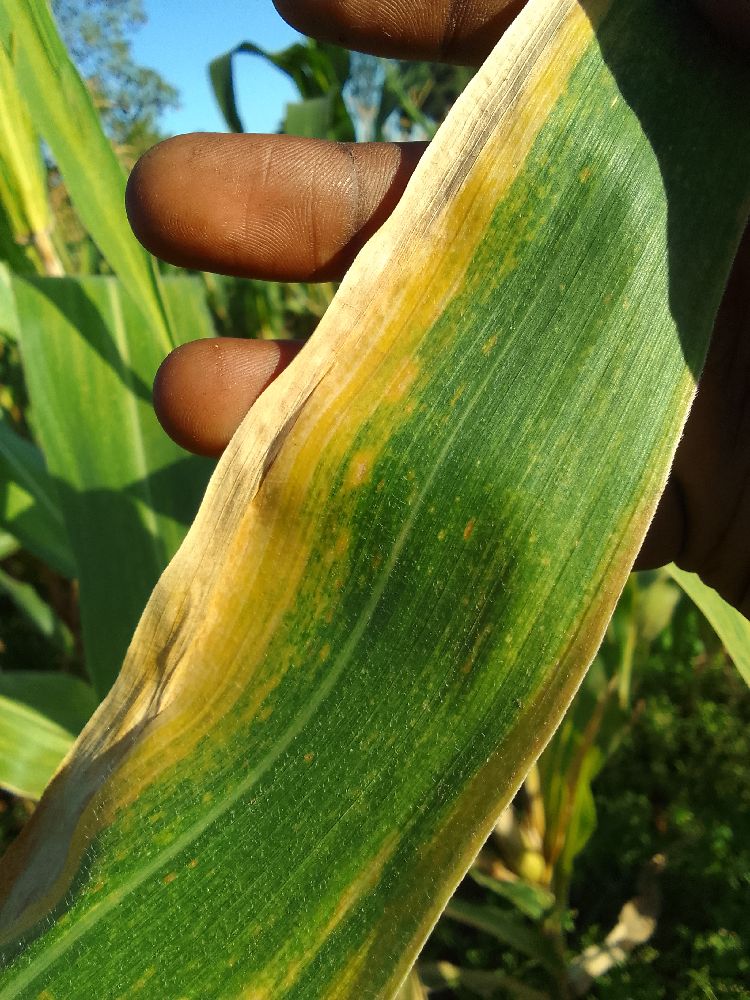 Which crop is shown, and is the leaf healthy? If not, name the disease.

maize, maize lethal necrosis
